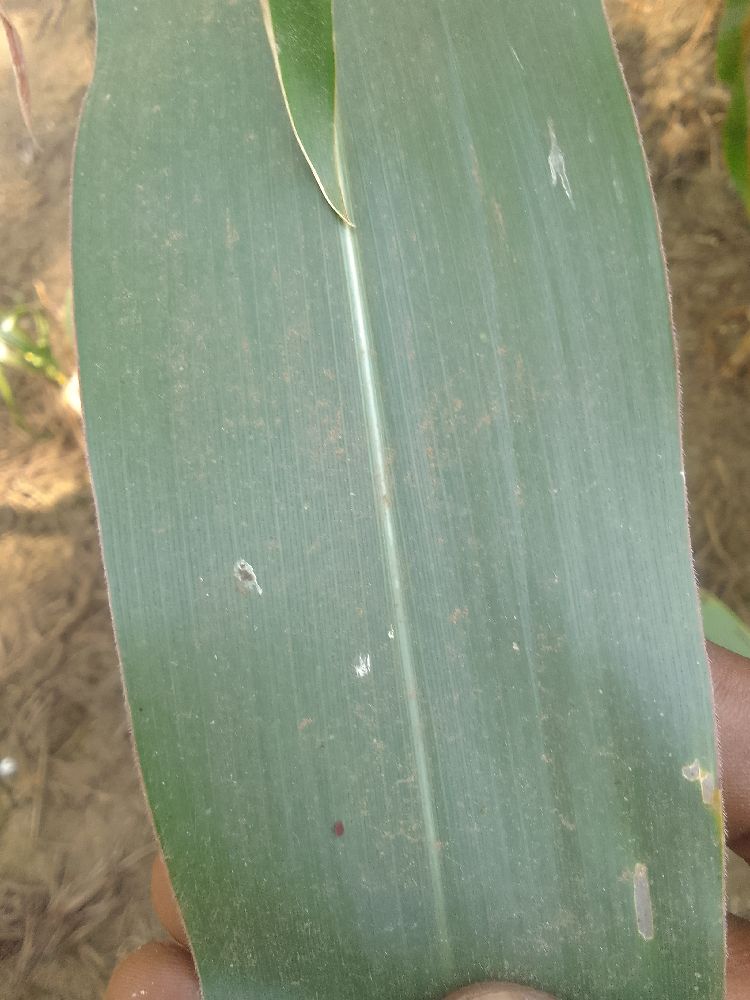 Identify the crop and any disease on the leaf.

maize, healthy
